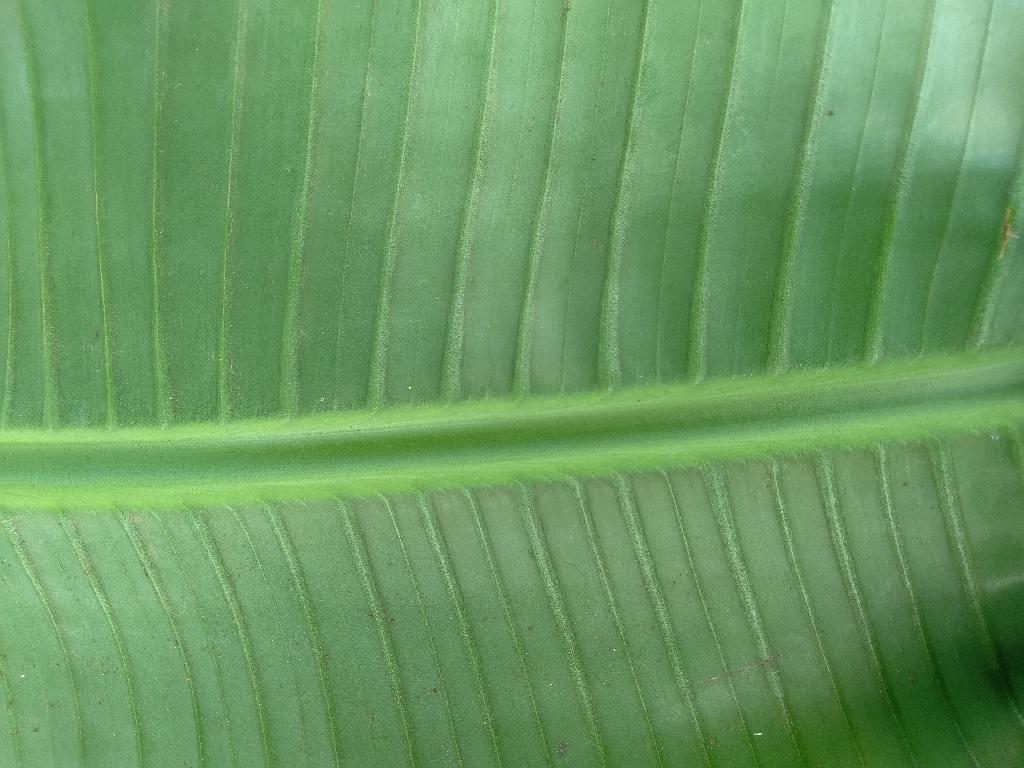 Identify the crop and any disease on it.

banana, healthy
